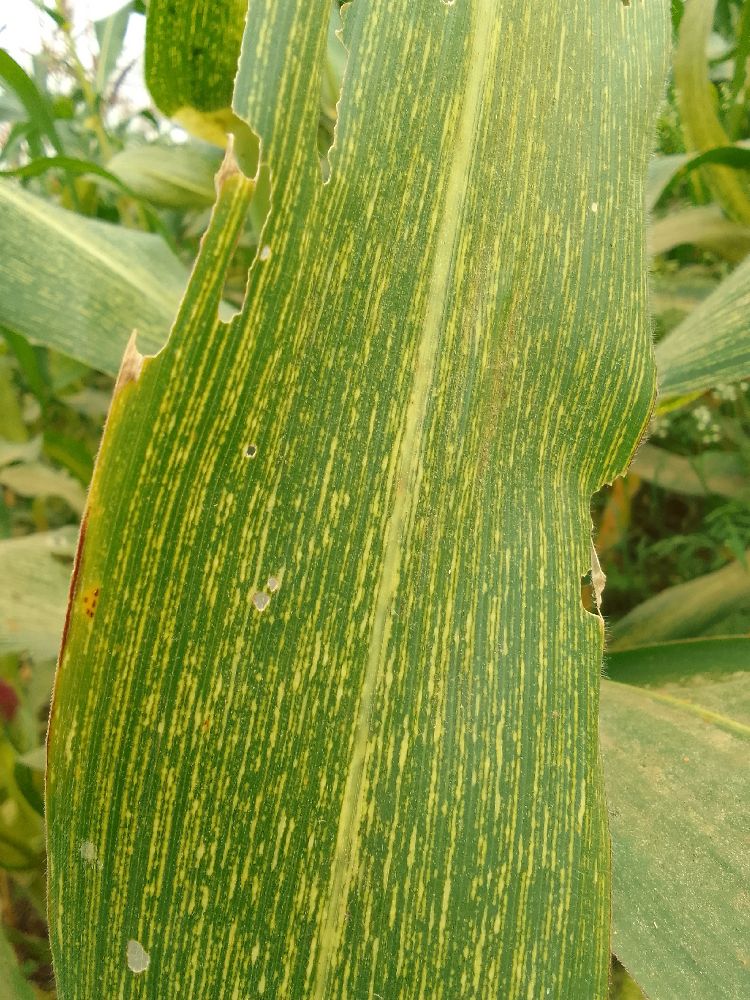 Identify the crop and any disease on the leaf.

maize, maize streak virus
